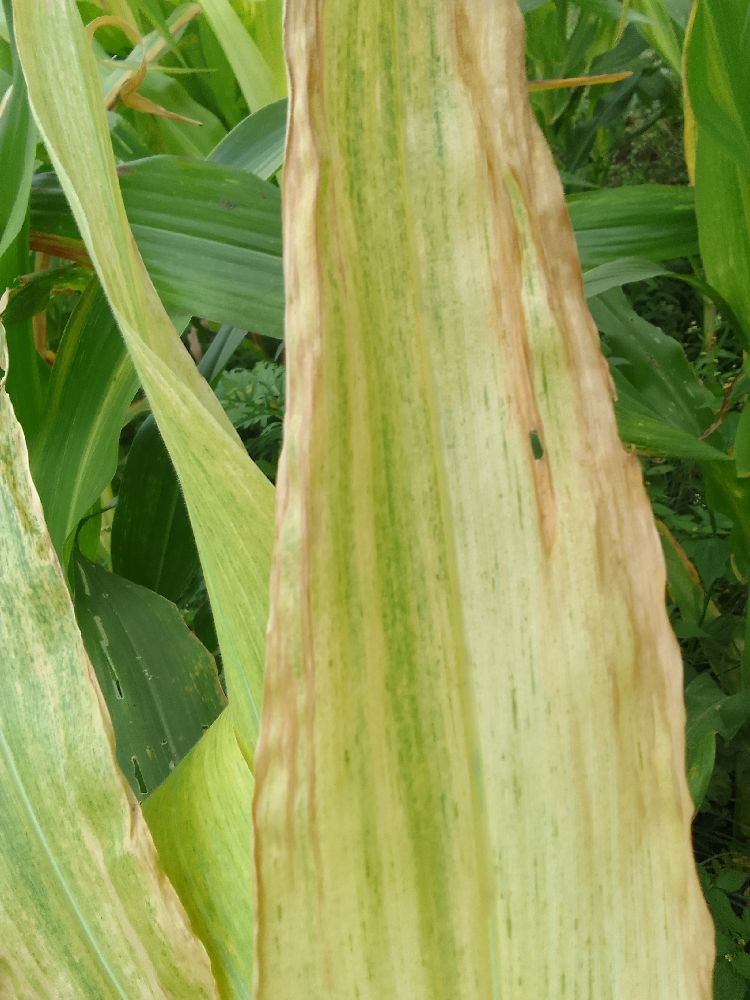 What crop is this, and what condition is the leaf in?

maize, maize lethal necrosis
